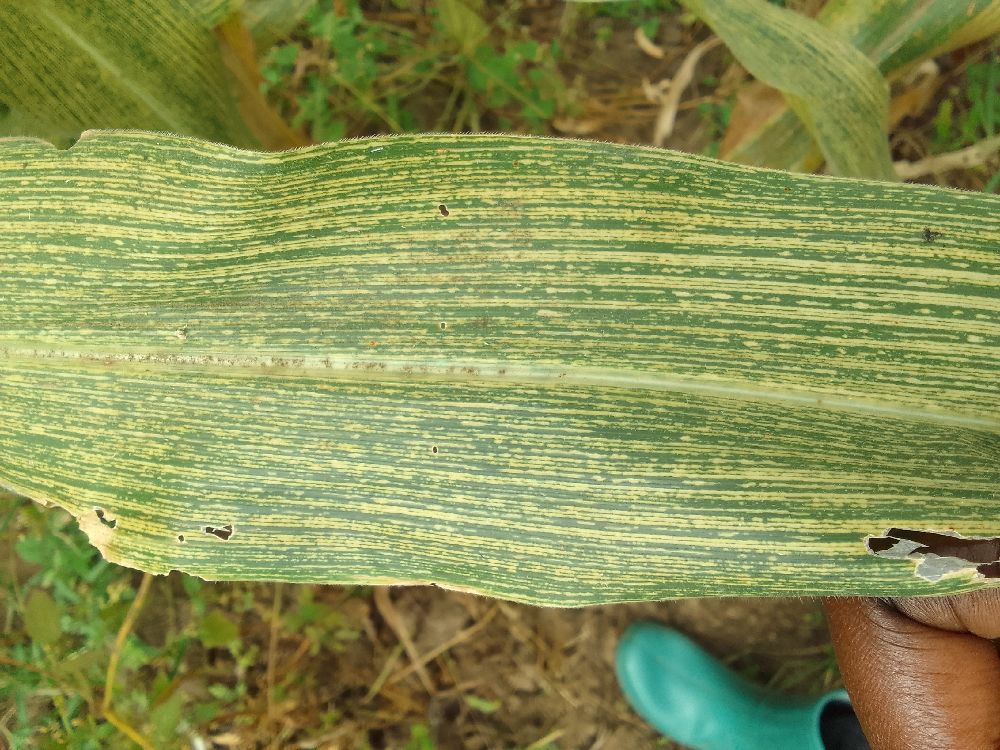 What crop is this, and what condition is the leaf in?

maize, maize streak virus
